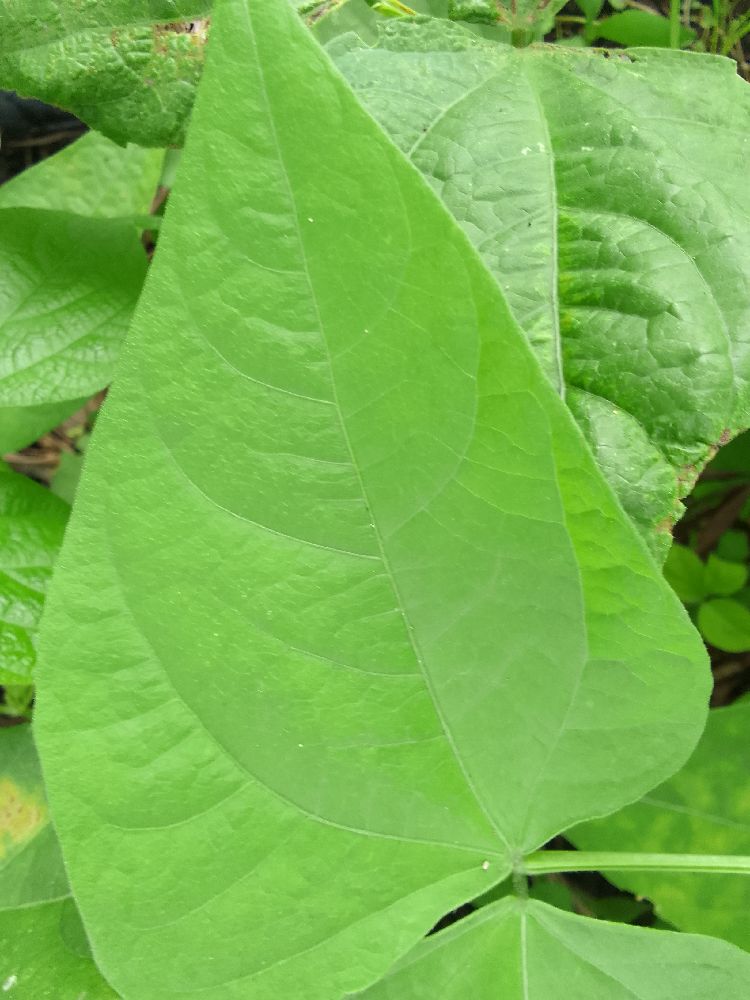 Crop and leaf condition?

common bean, healthy
